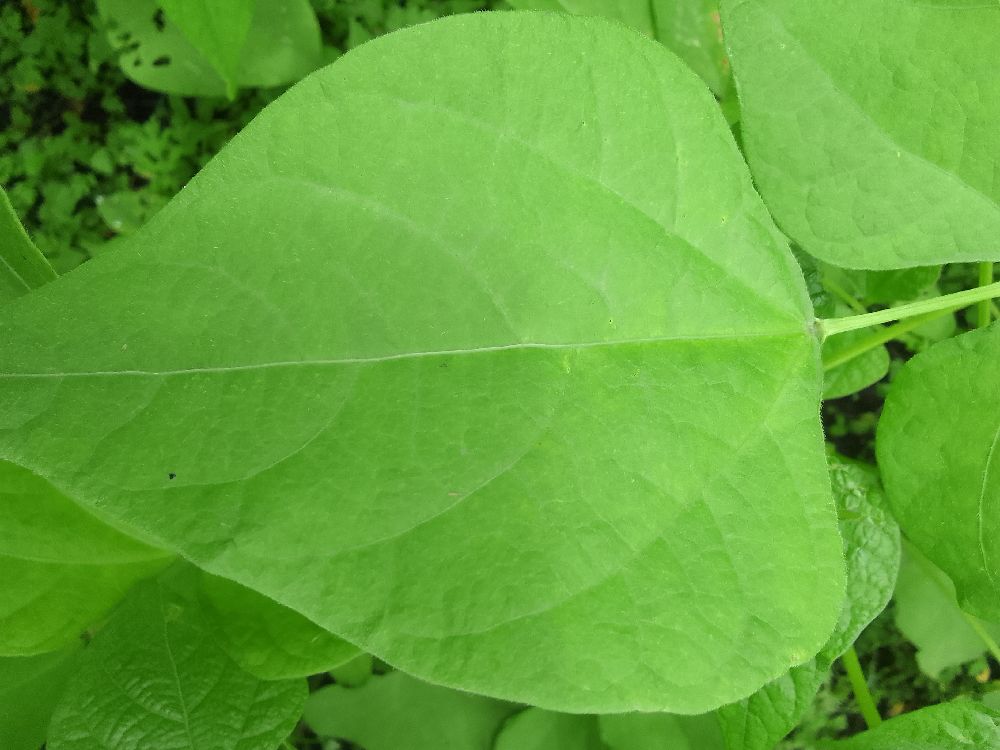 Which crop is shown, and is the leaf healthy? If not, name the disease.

common bean, healthy
